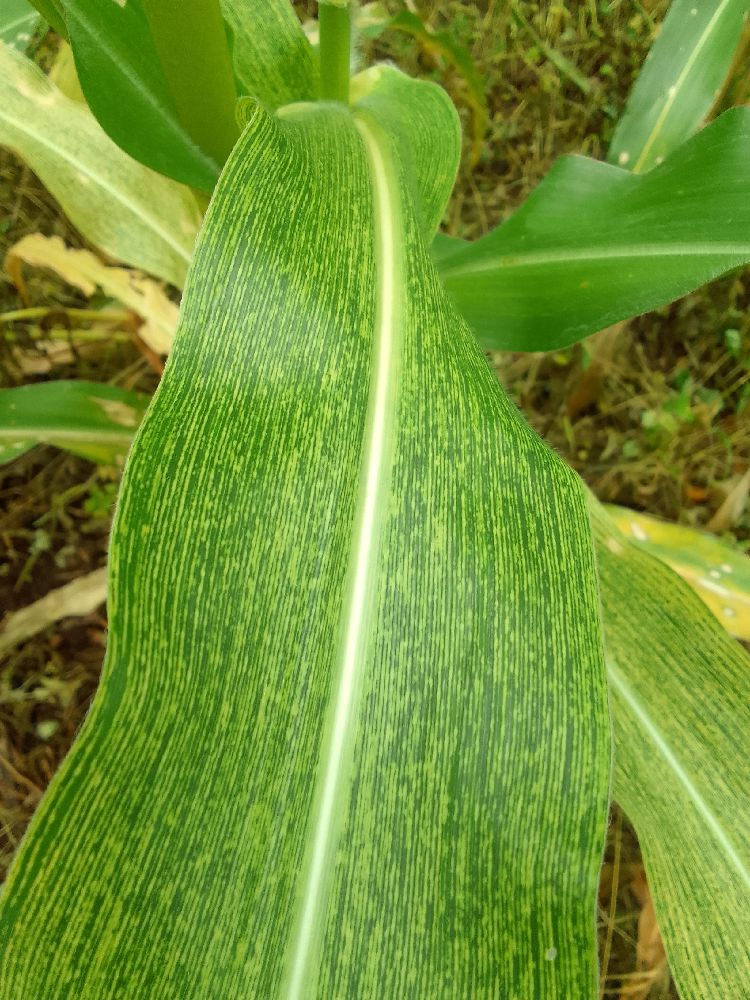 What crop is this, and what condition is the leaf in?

maize, maize streak virus
